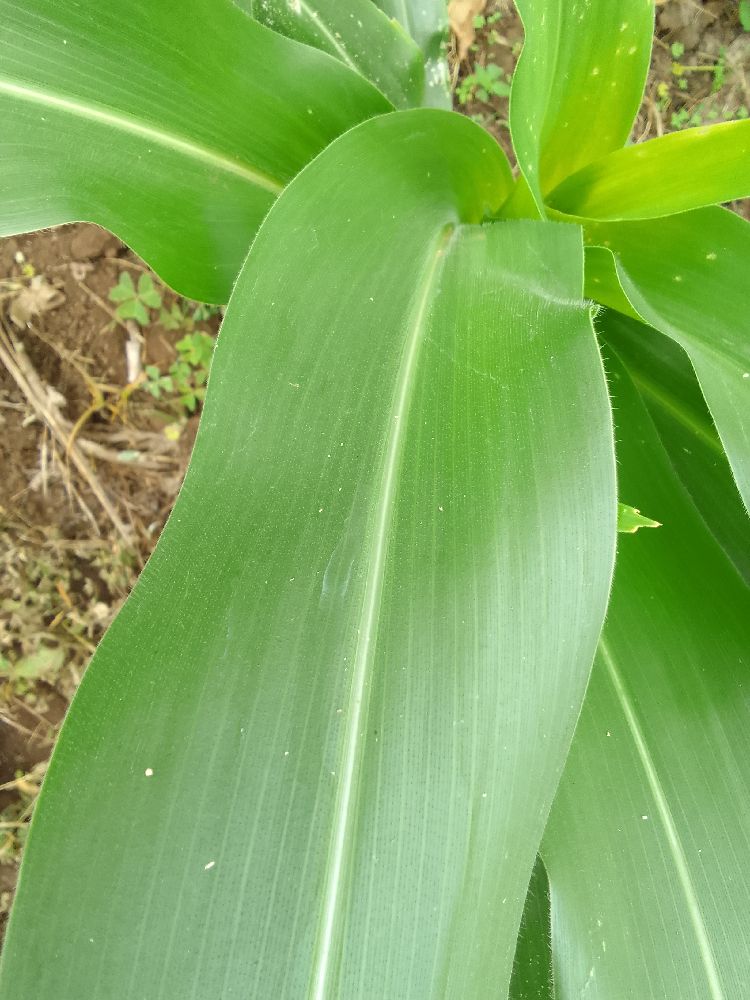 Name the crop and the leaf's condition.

maize, healthy
